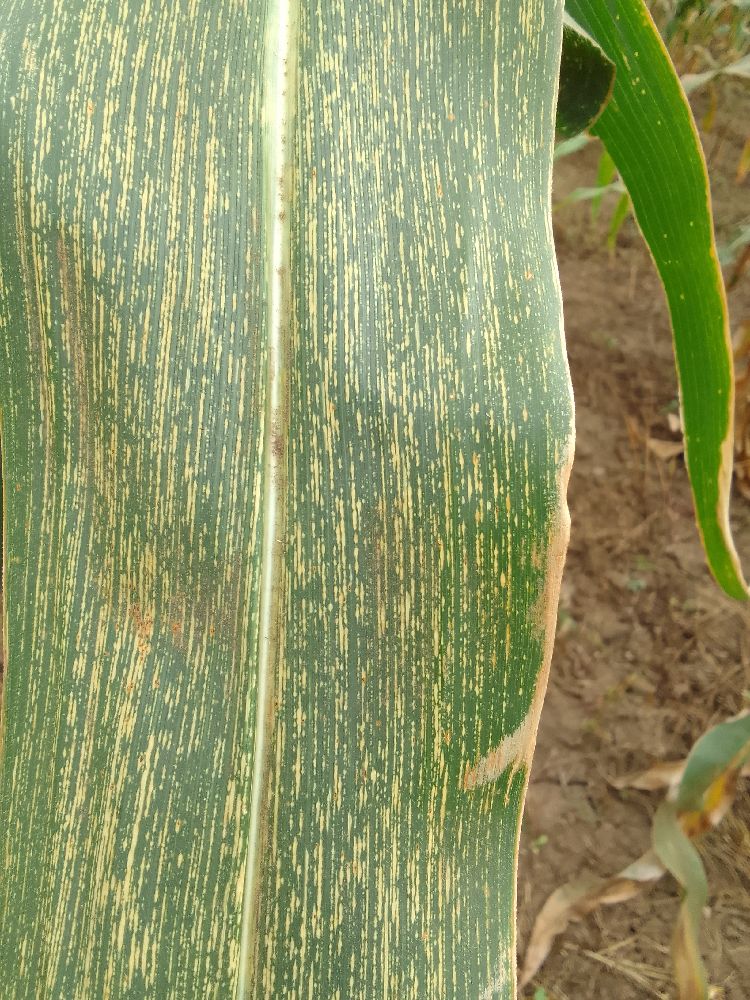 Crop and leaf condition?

maize, maize streak virus
